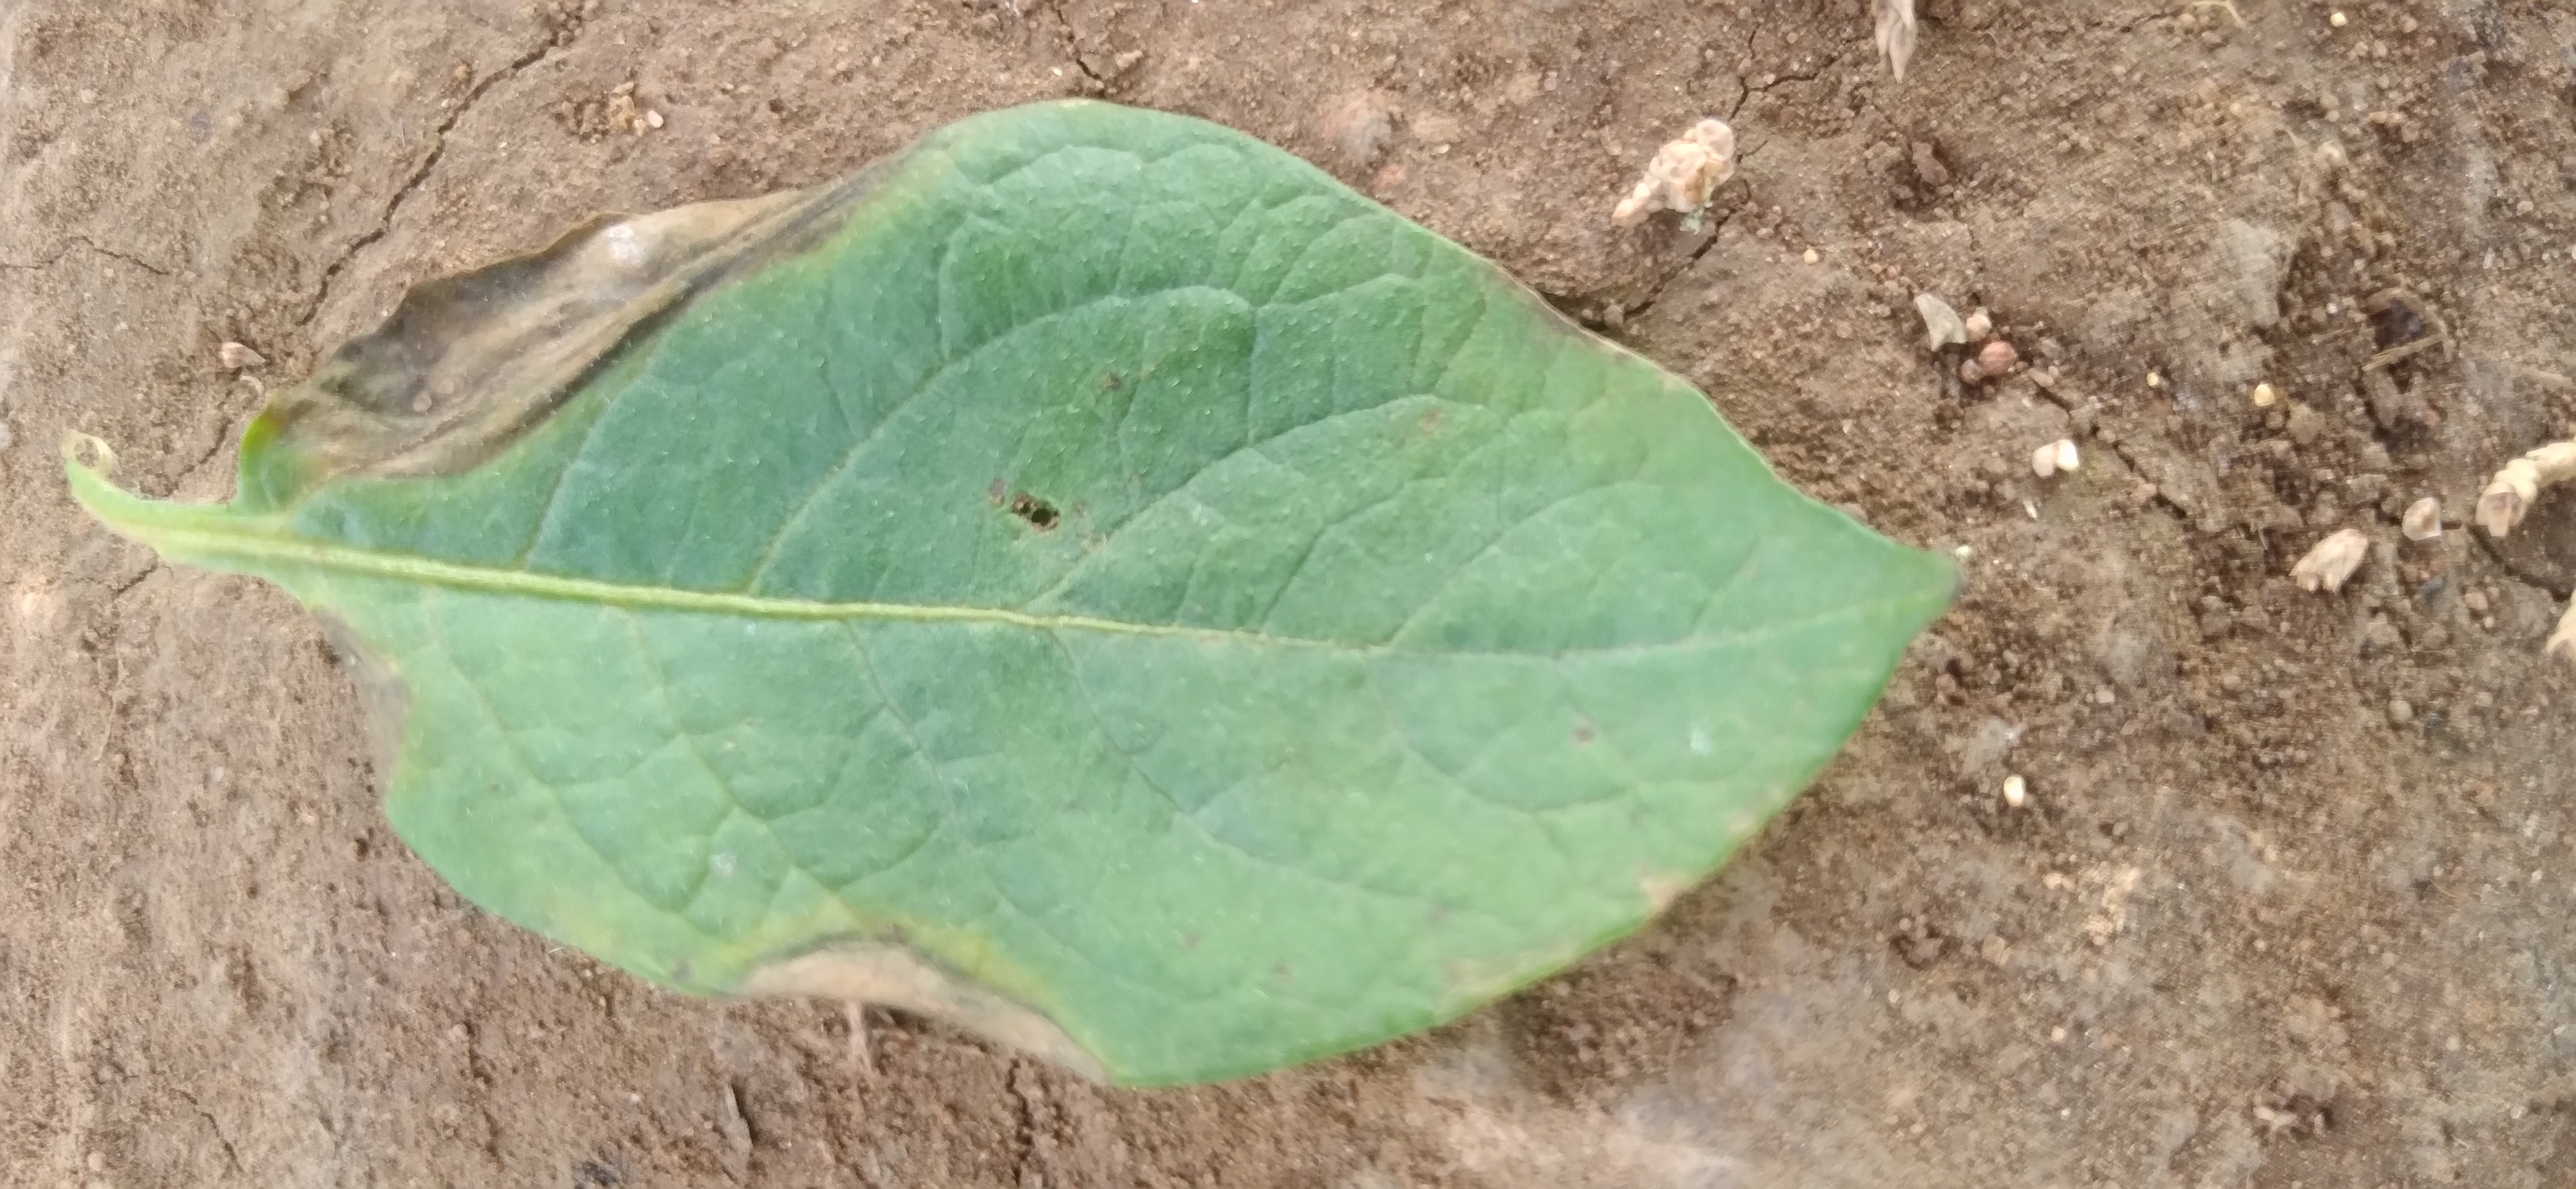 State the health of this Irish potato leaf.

early blight
